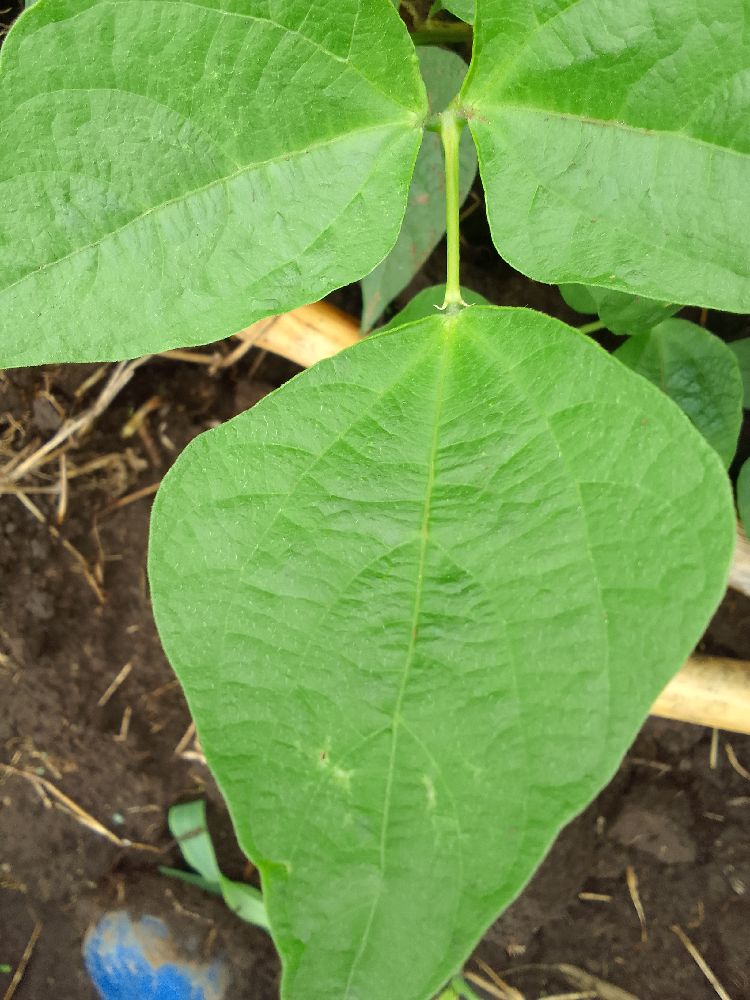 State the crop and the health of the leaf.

common bean, healthy
